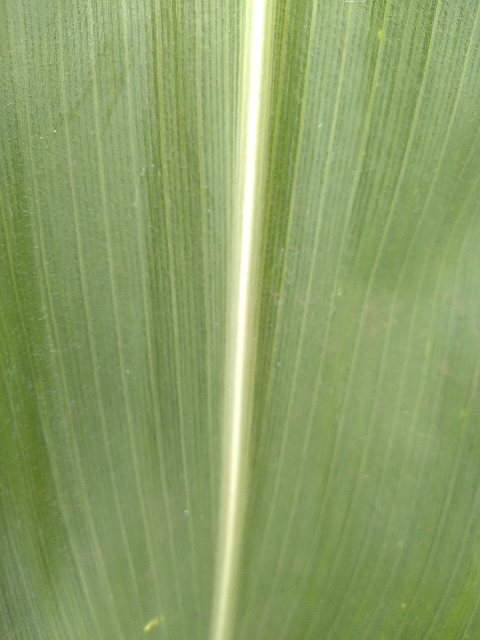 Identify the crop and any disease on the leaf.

maize, healthy
